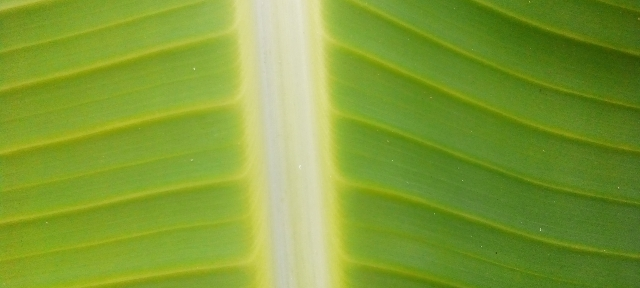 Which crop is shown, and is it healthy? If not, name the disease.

banana, healthy
